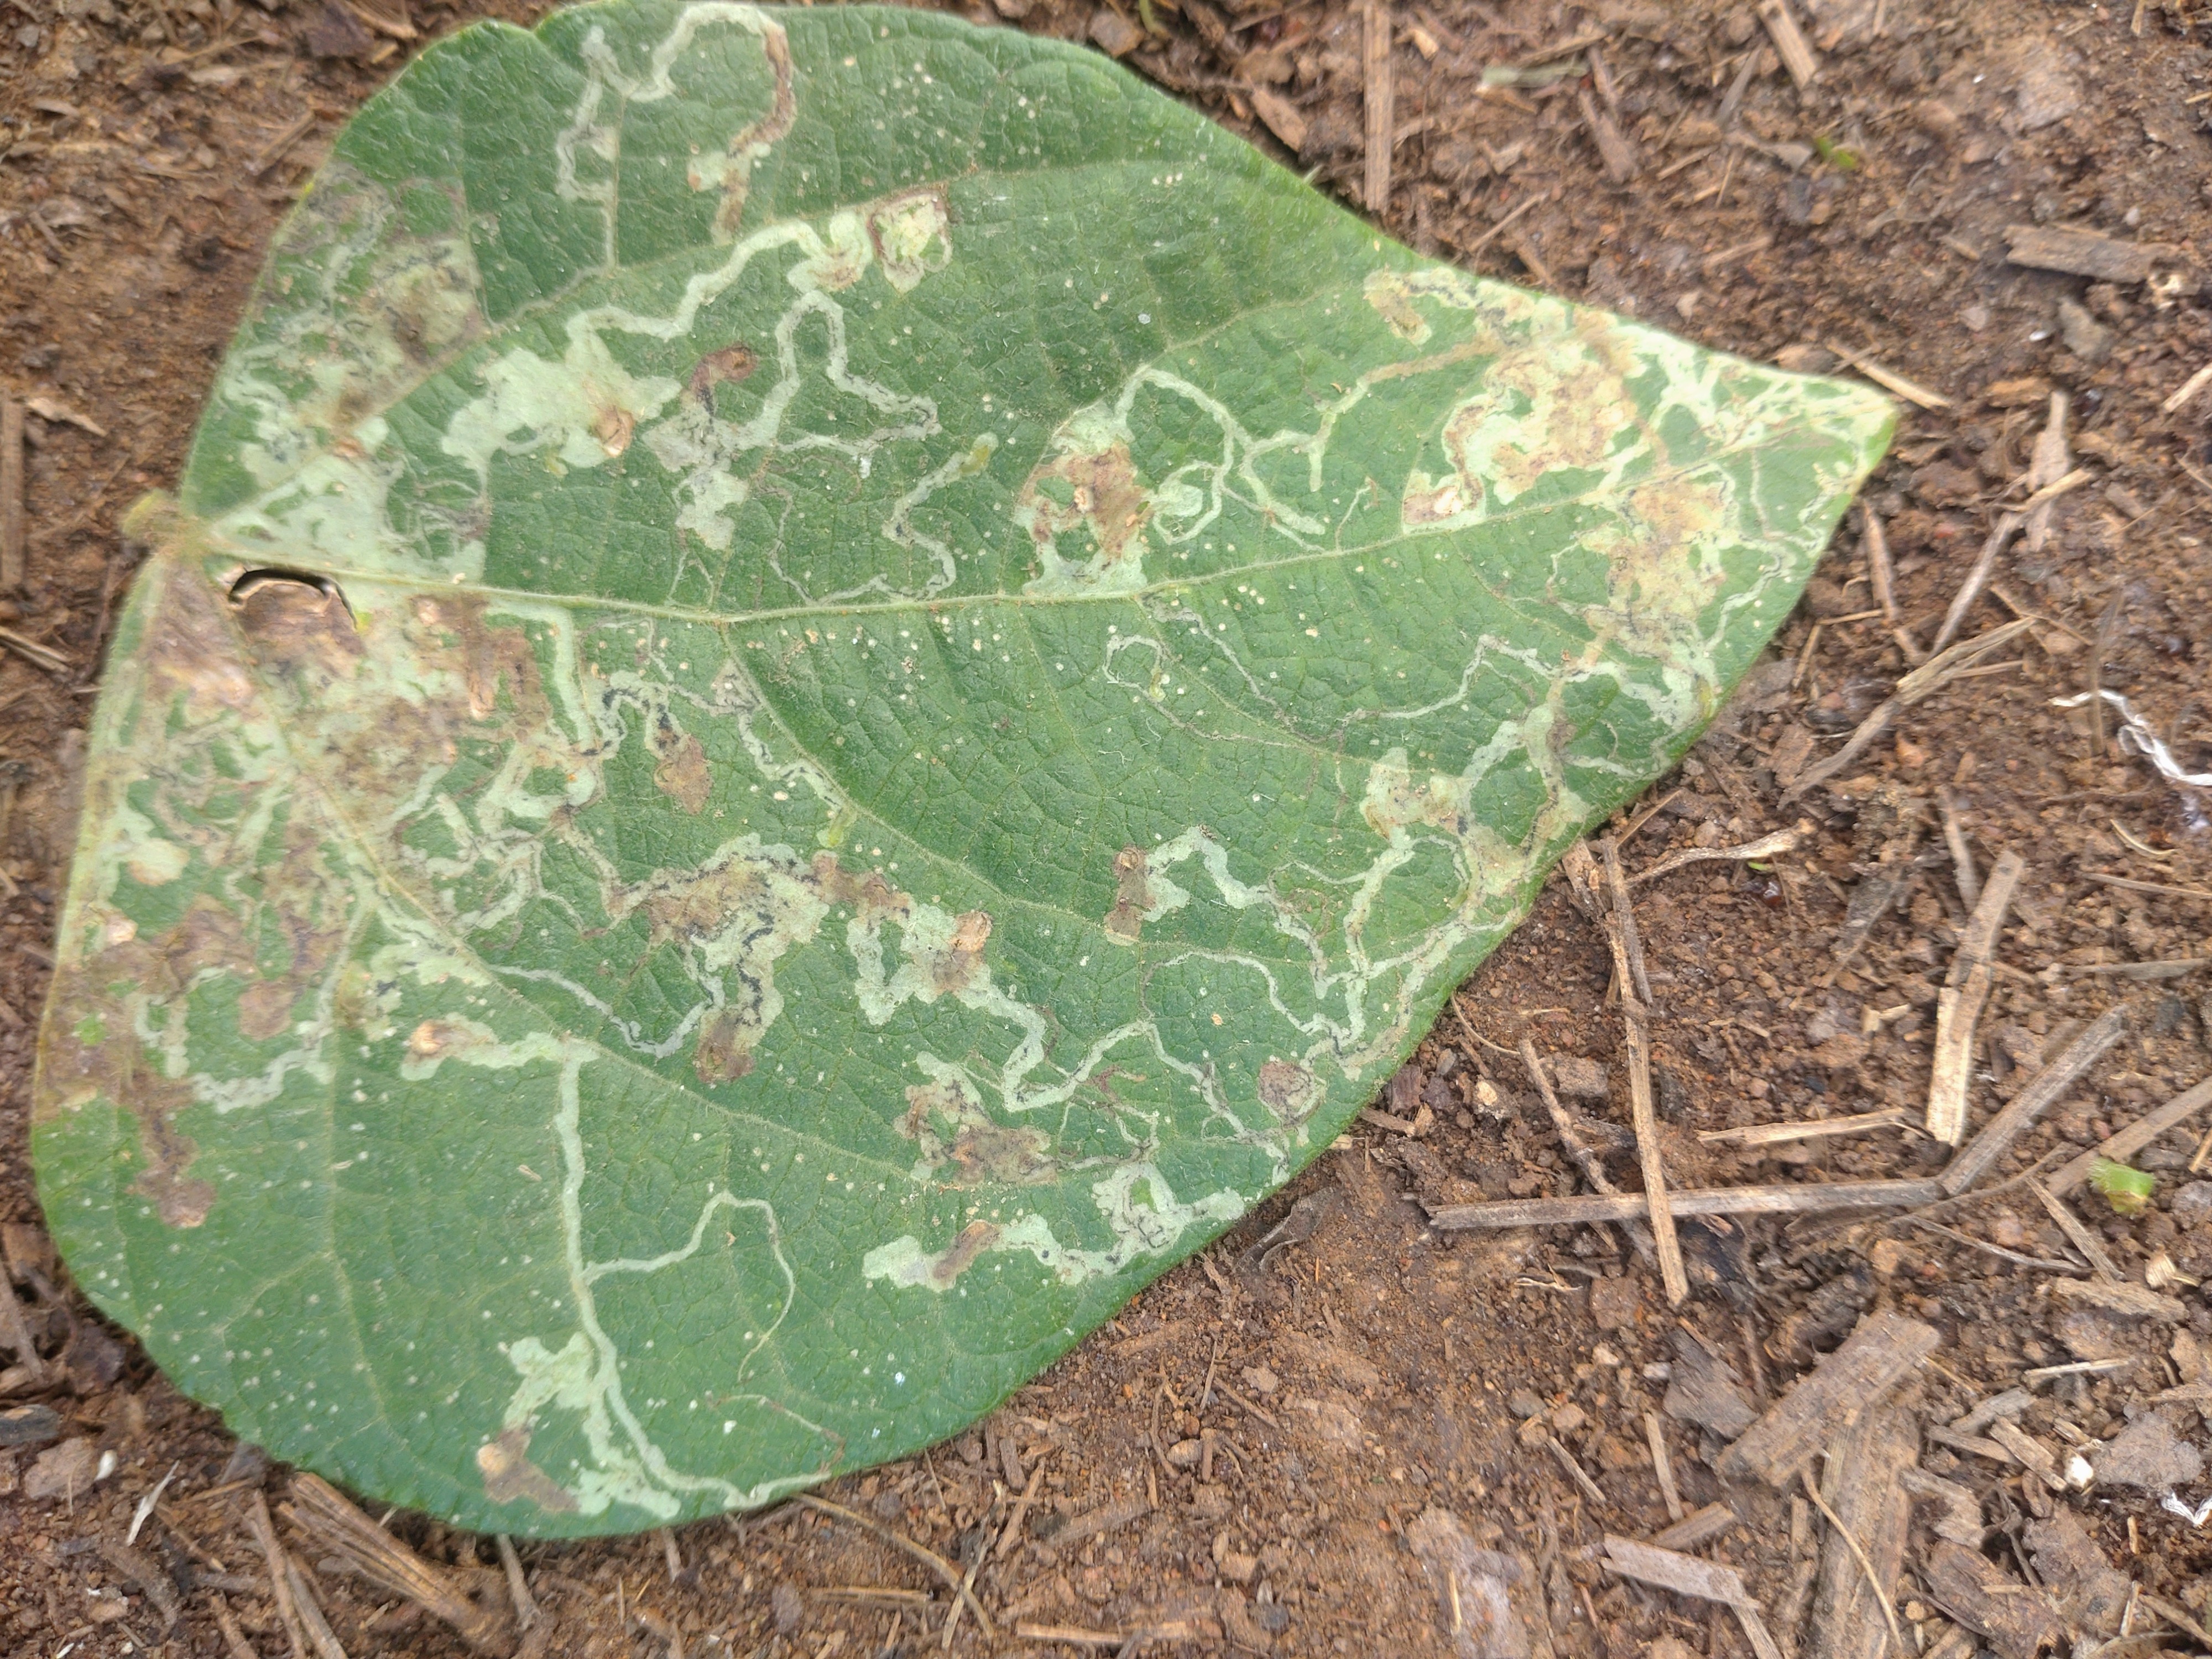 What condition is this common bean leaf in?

anthracnose
